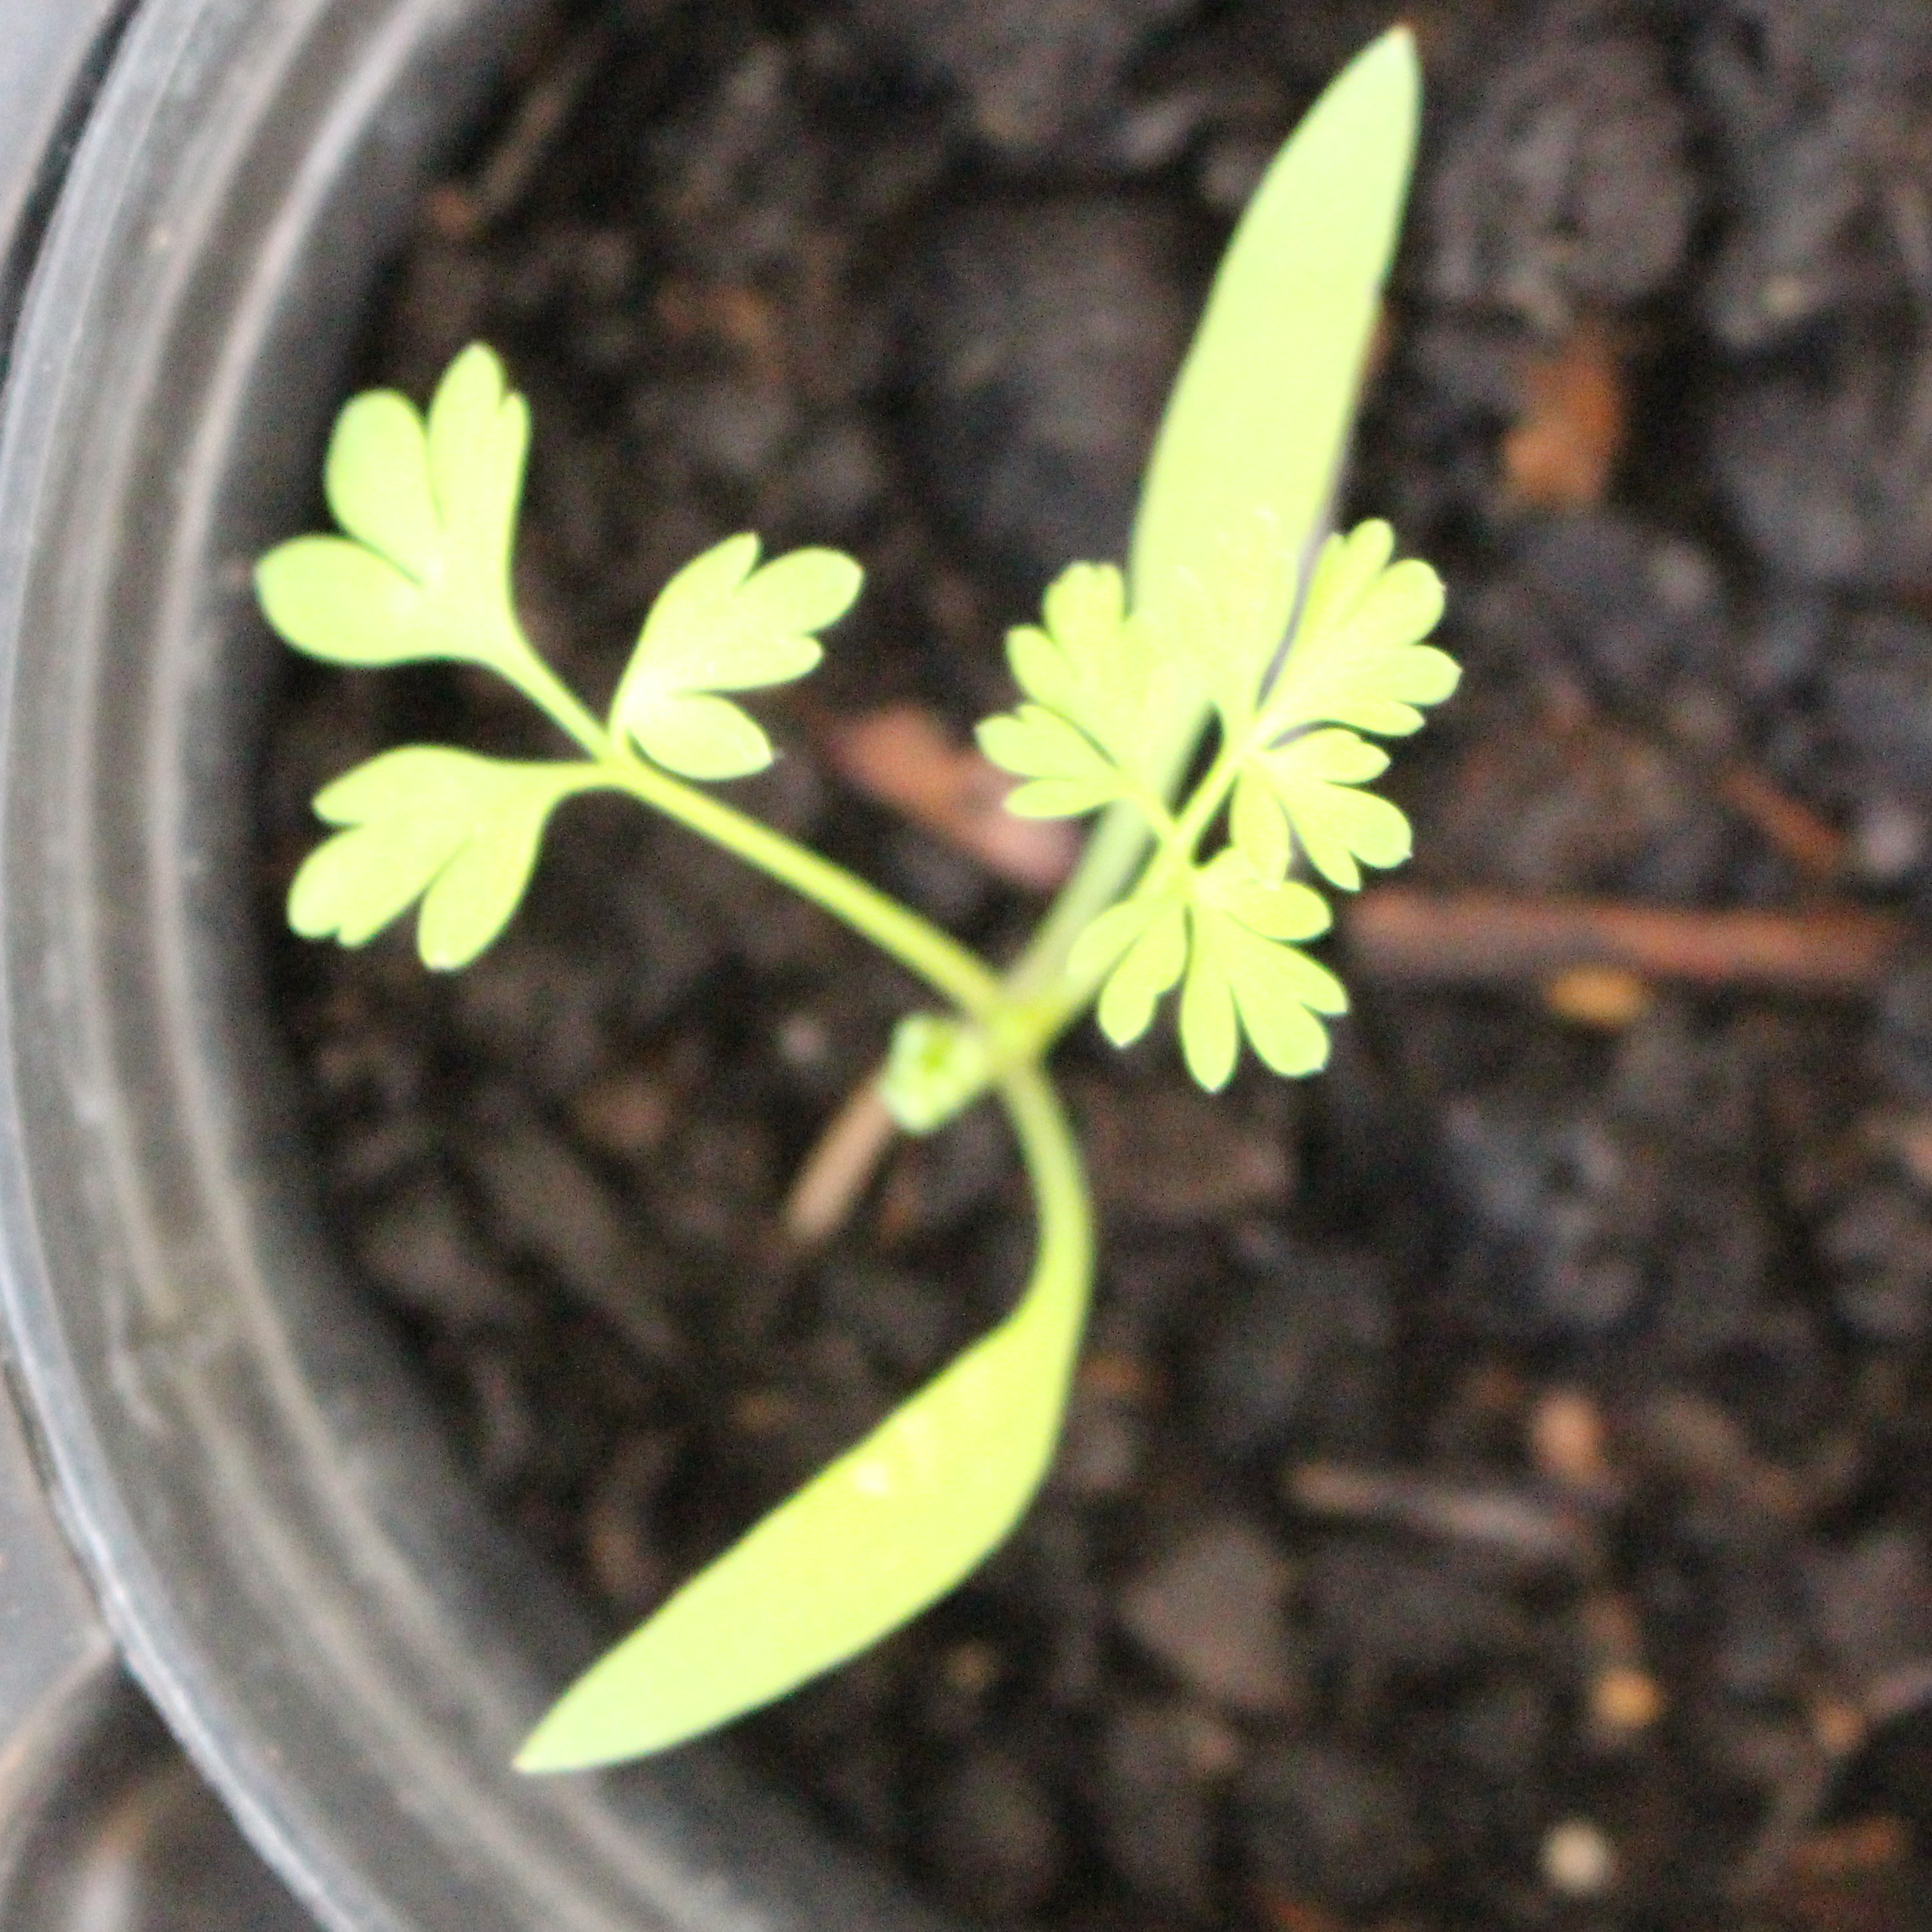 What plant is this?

Fumaria officinalis
